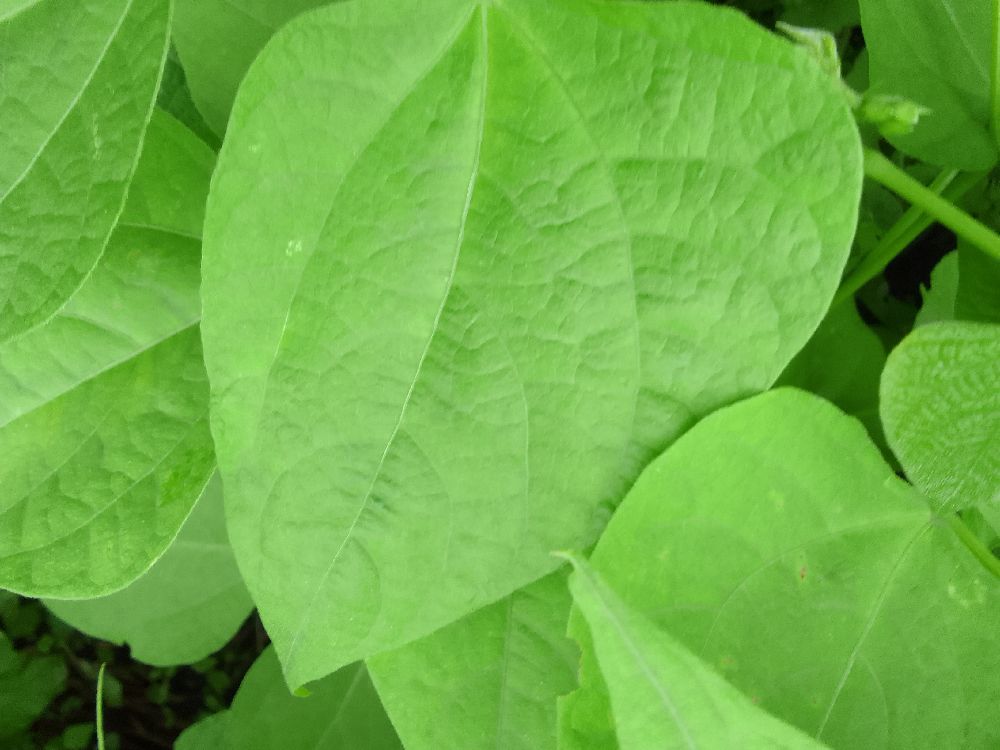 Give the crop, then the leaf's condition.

common bean, healthy
